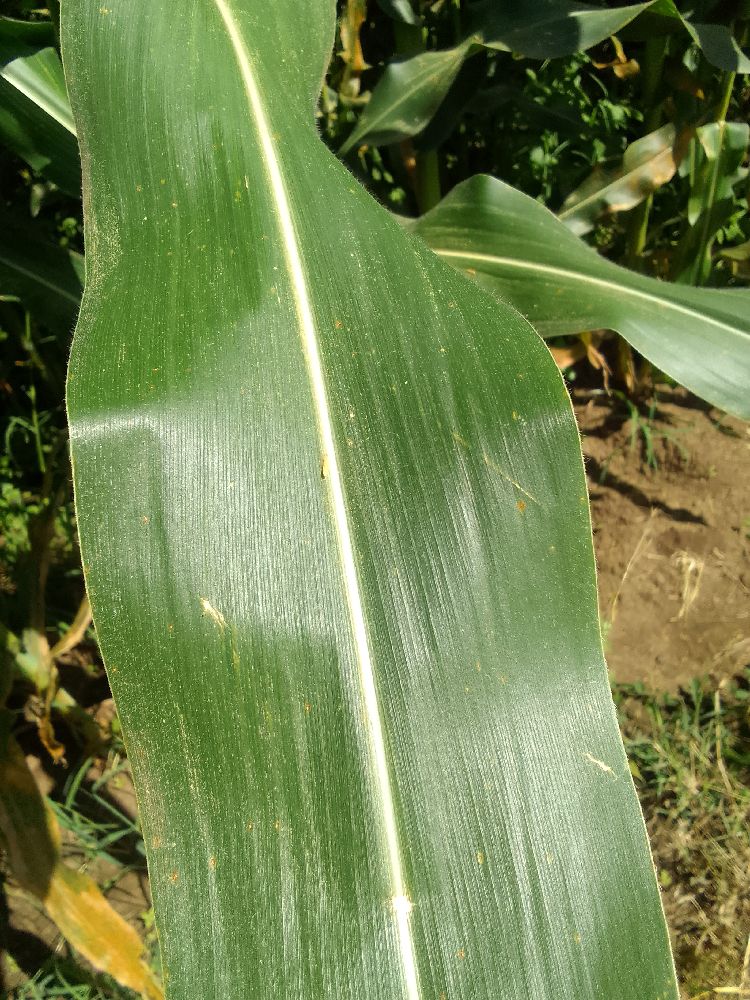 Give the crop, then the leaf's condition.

maize, healthy
